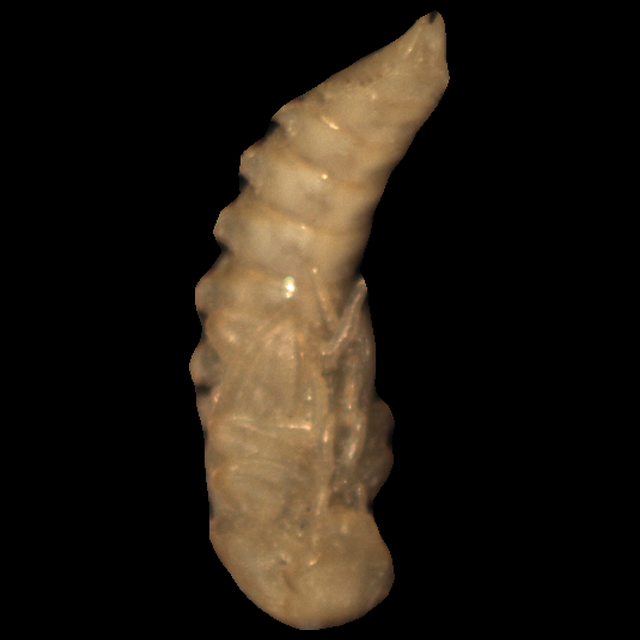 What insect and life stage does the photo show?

mealworm pupa
